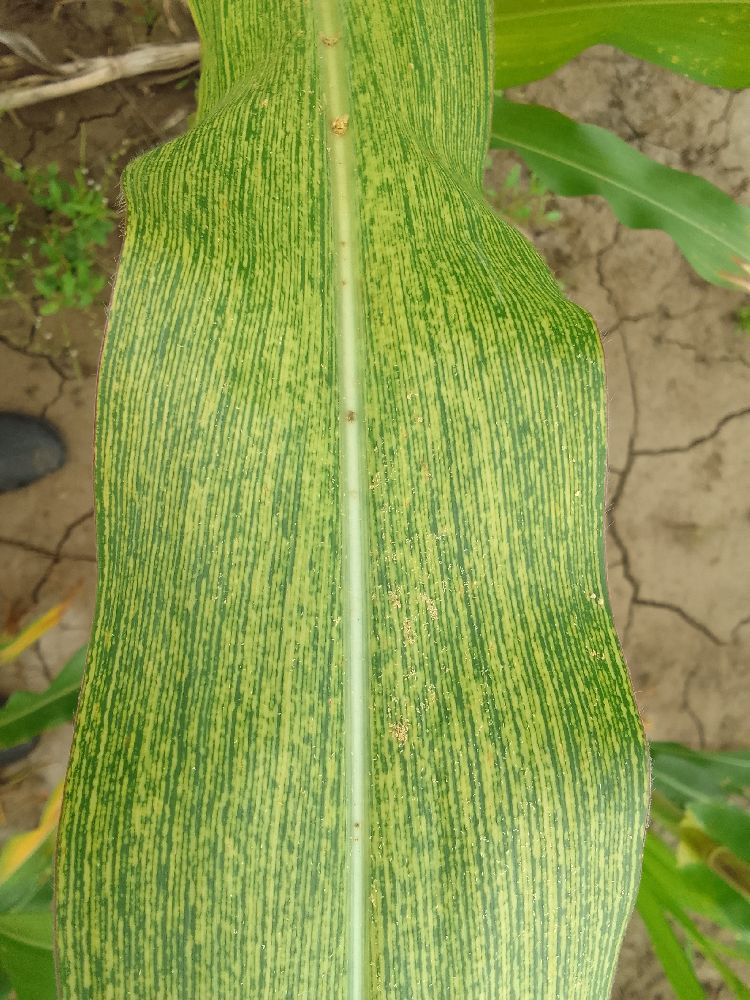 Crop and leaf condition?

maize, maize streak virus
